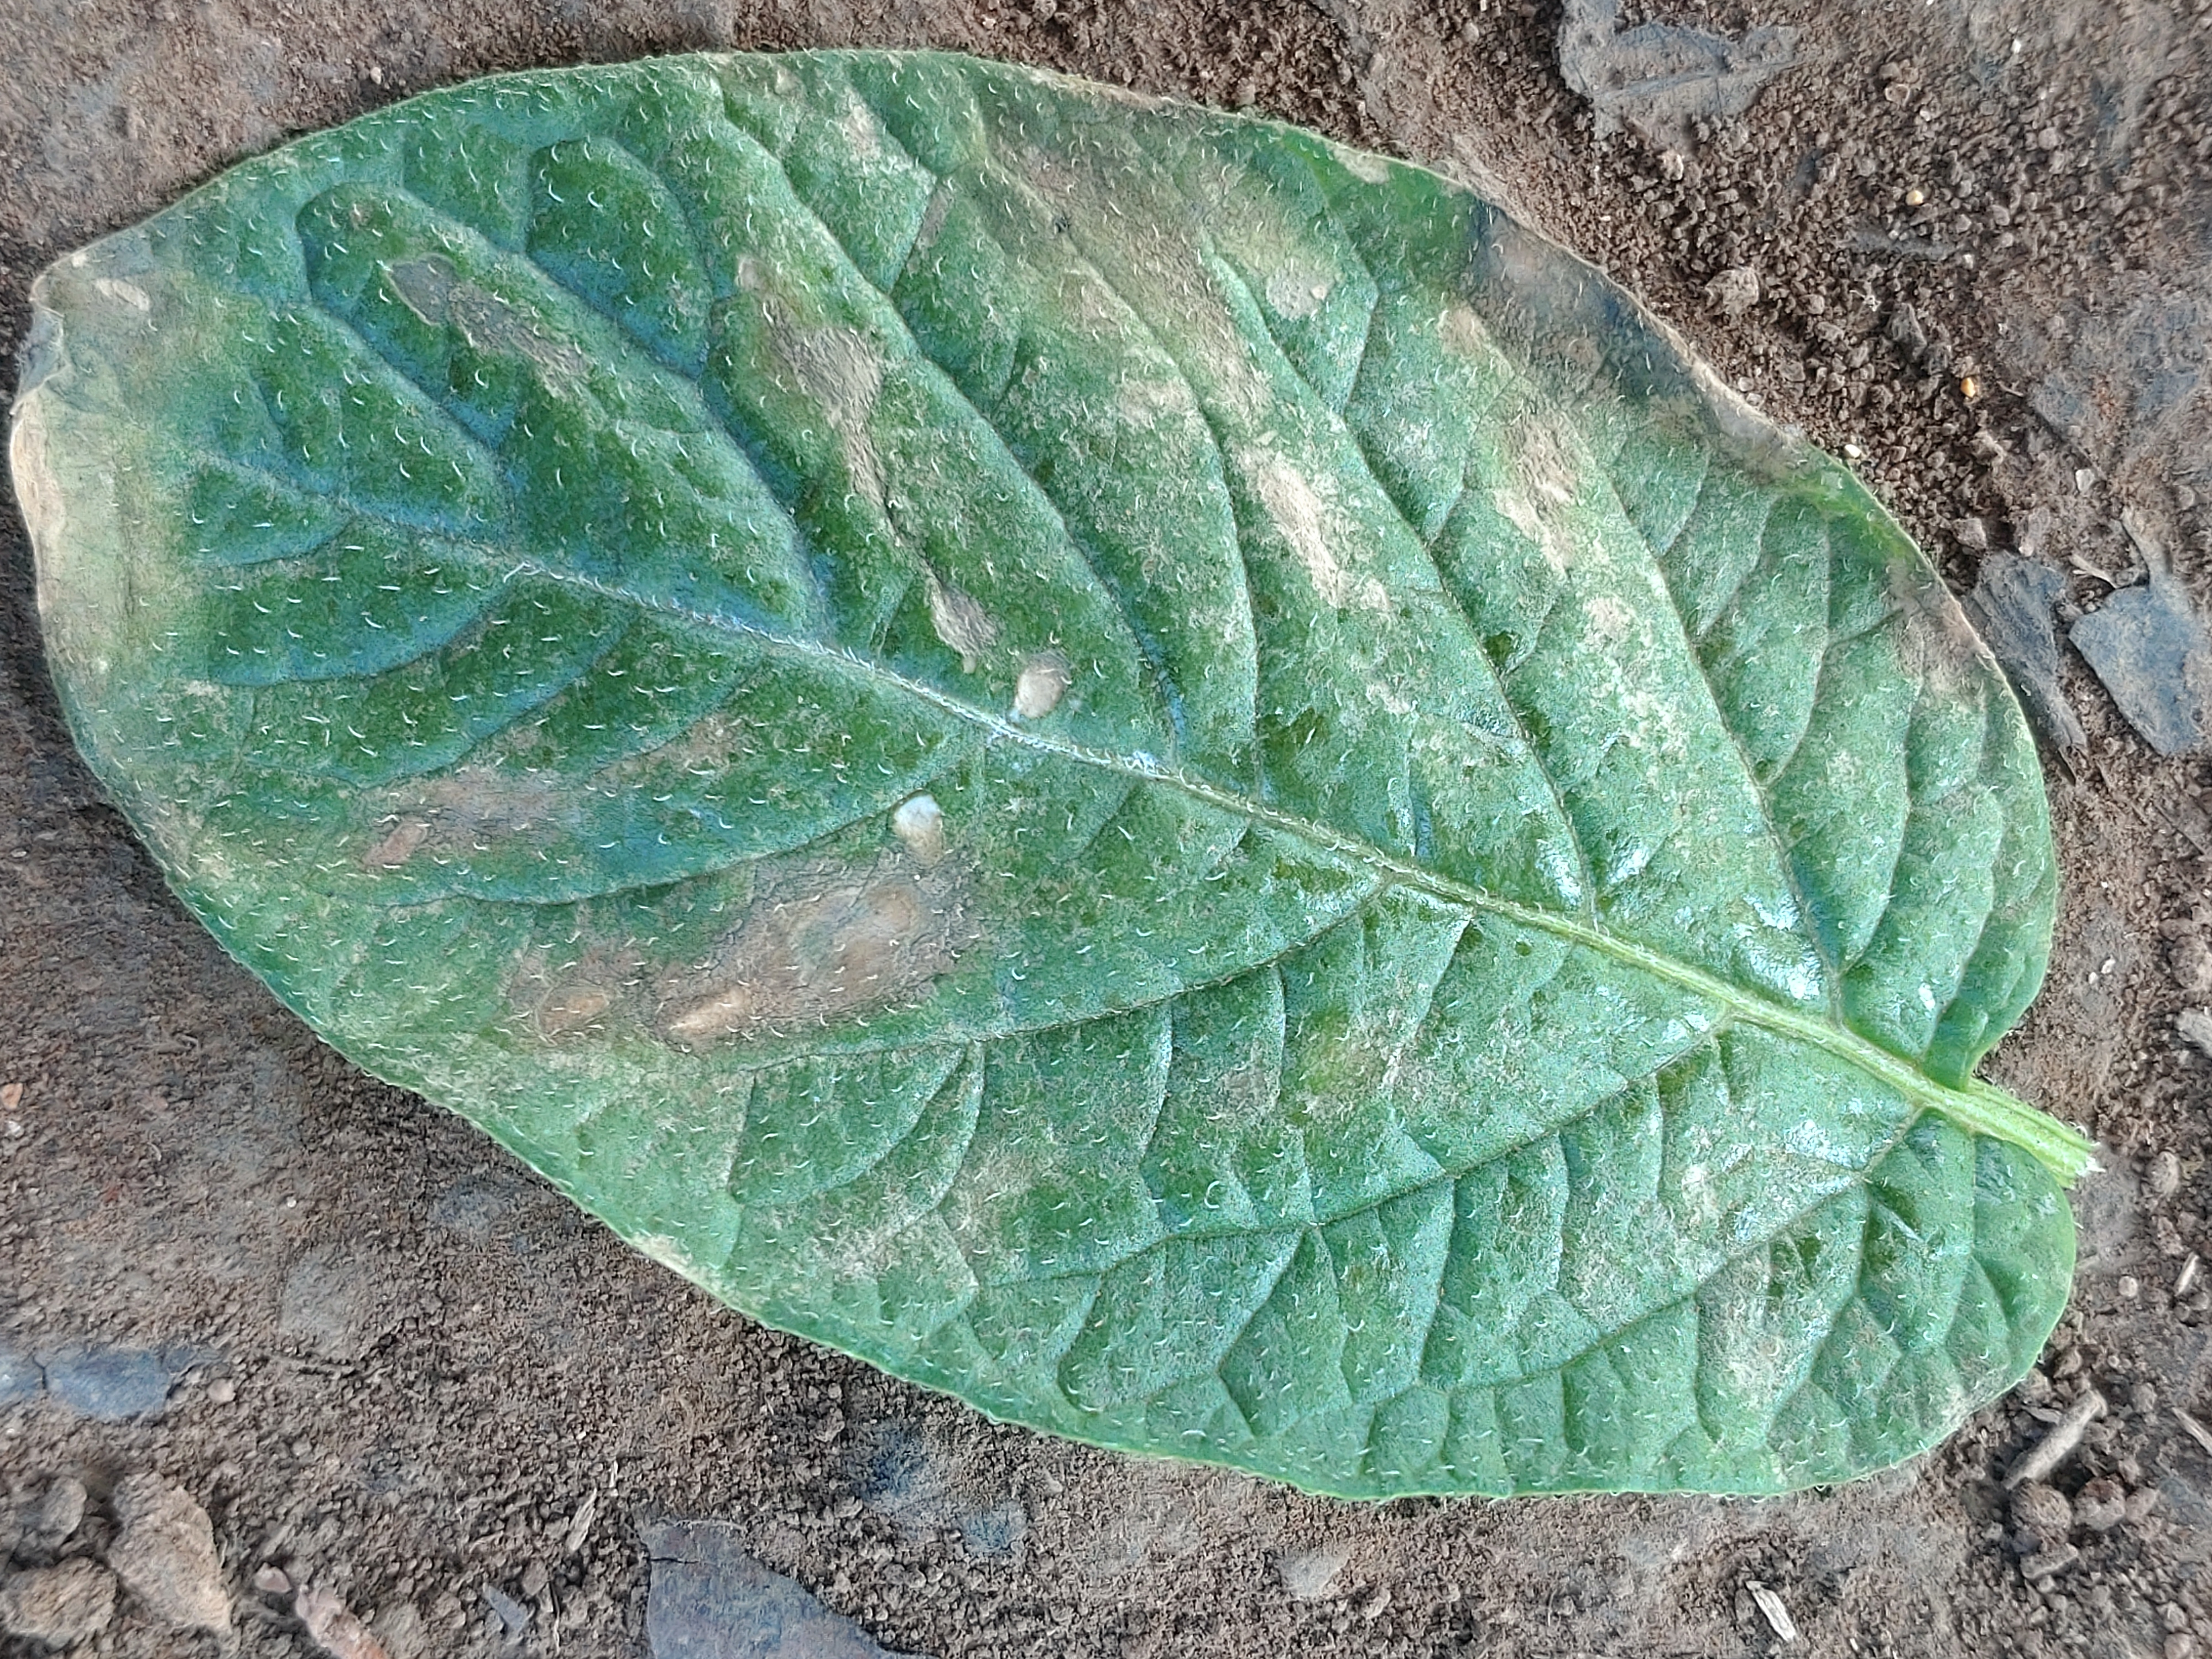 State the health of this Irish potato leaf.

early blight
